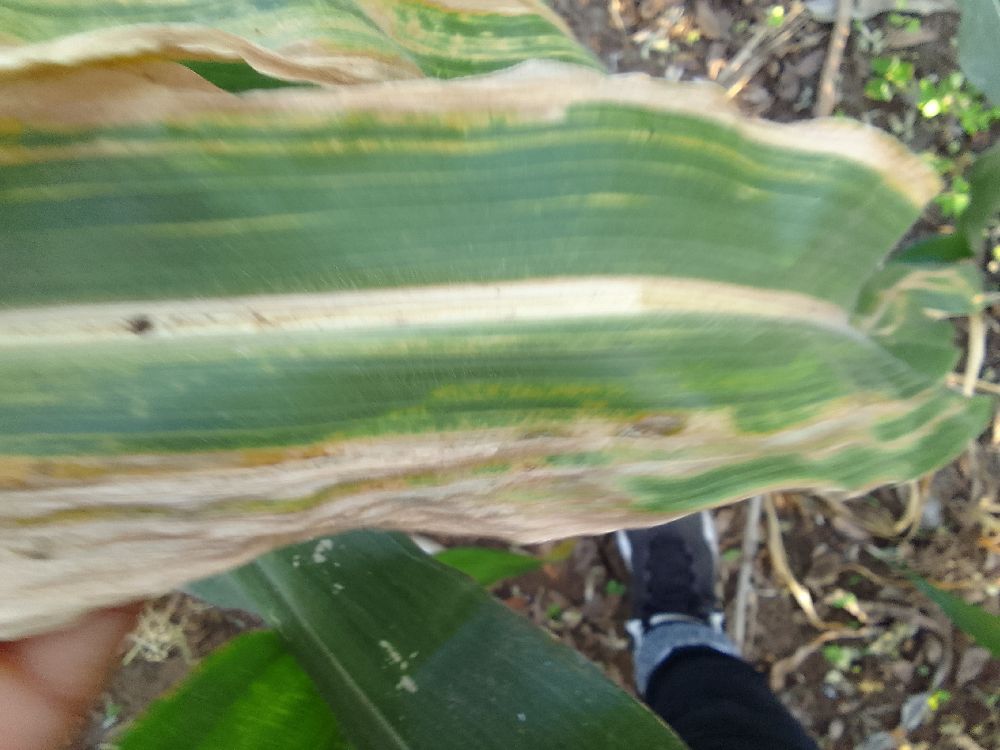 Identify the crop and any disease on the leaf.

maize, maize lethal necrosis
